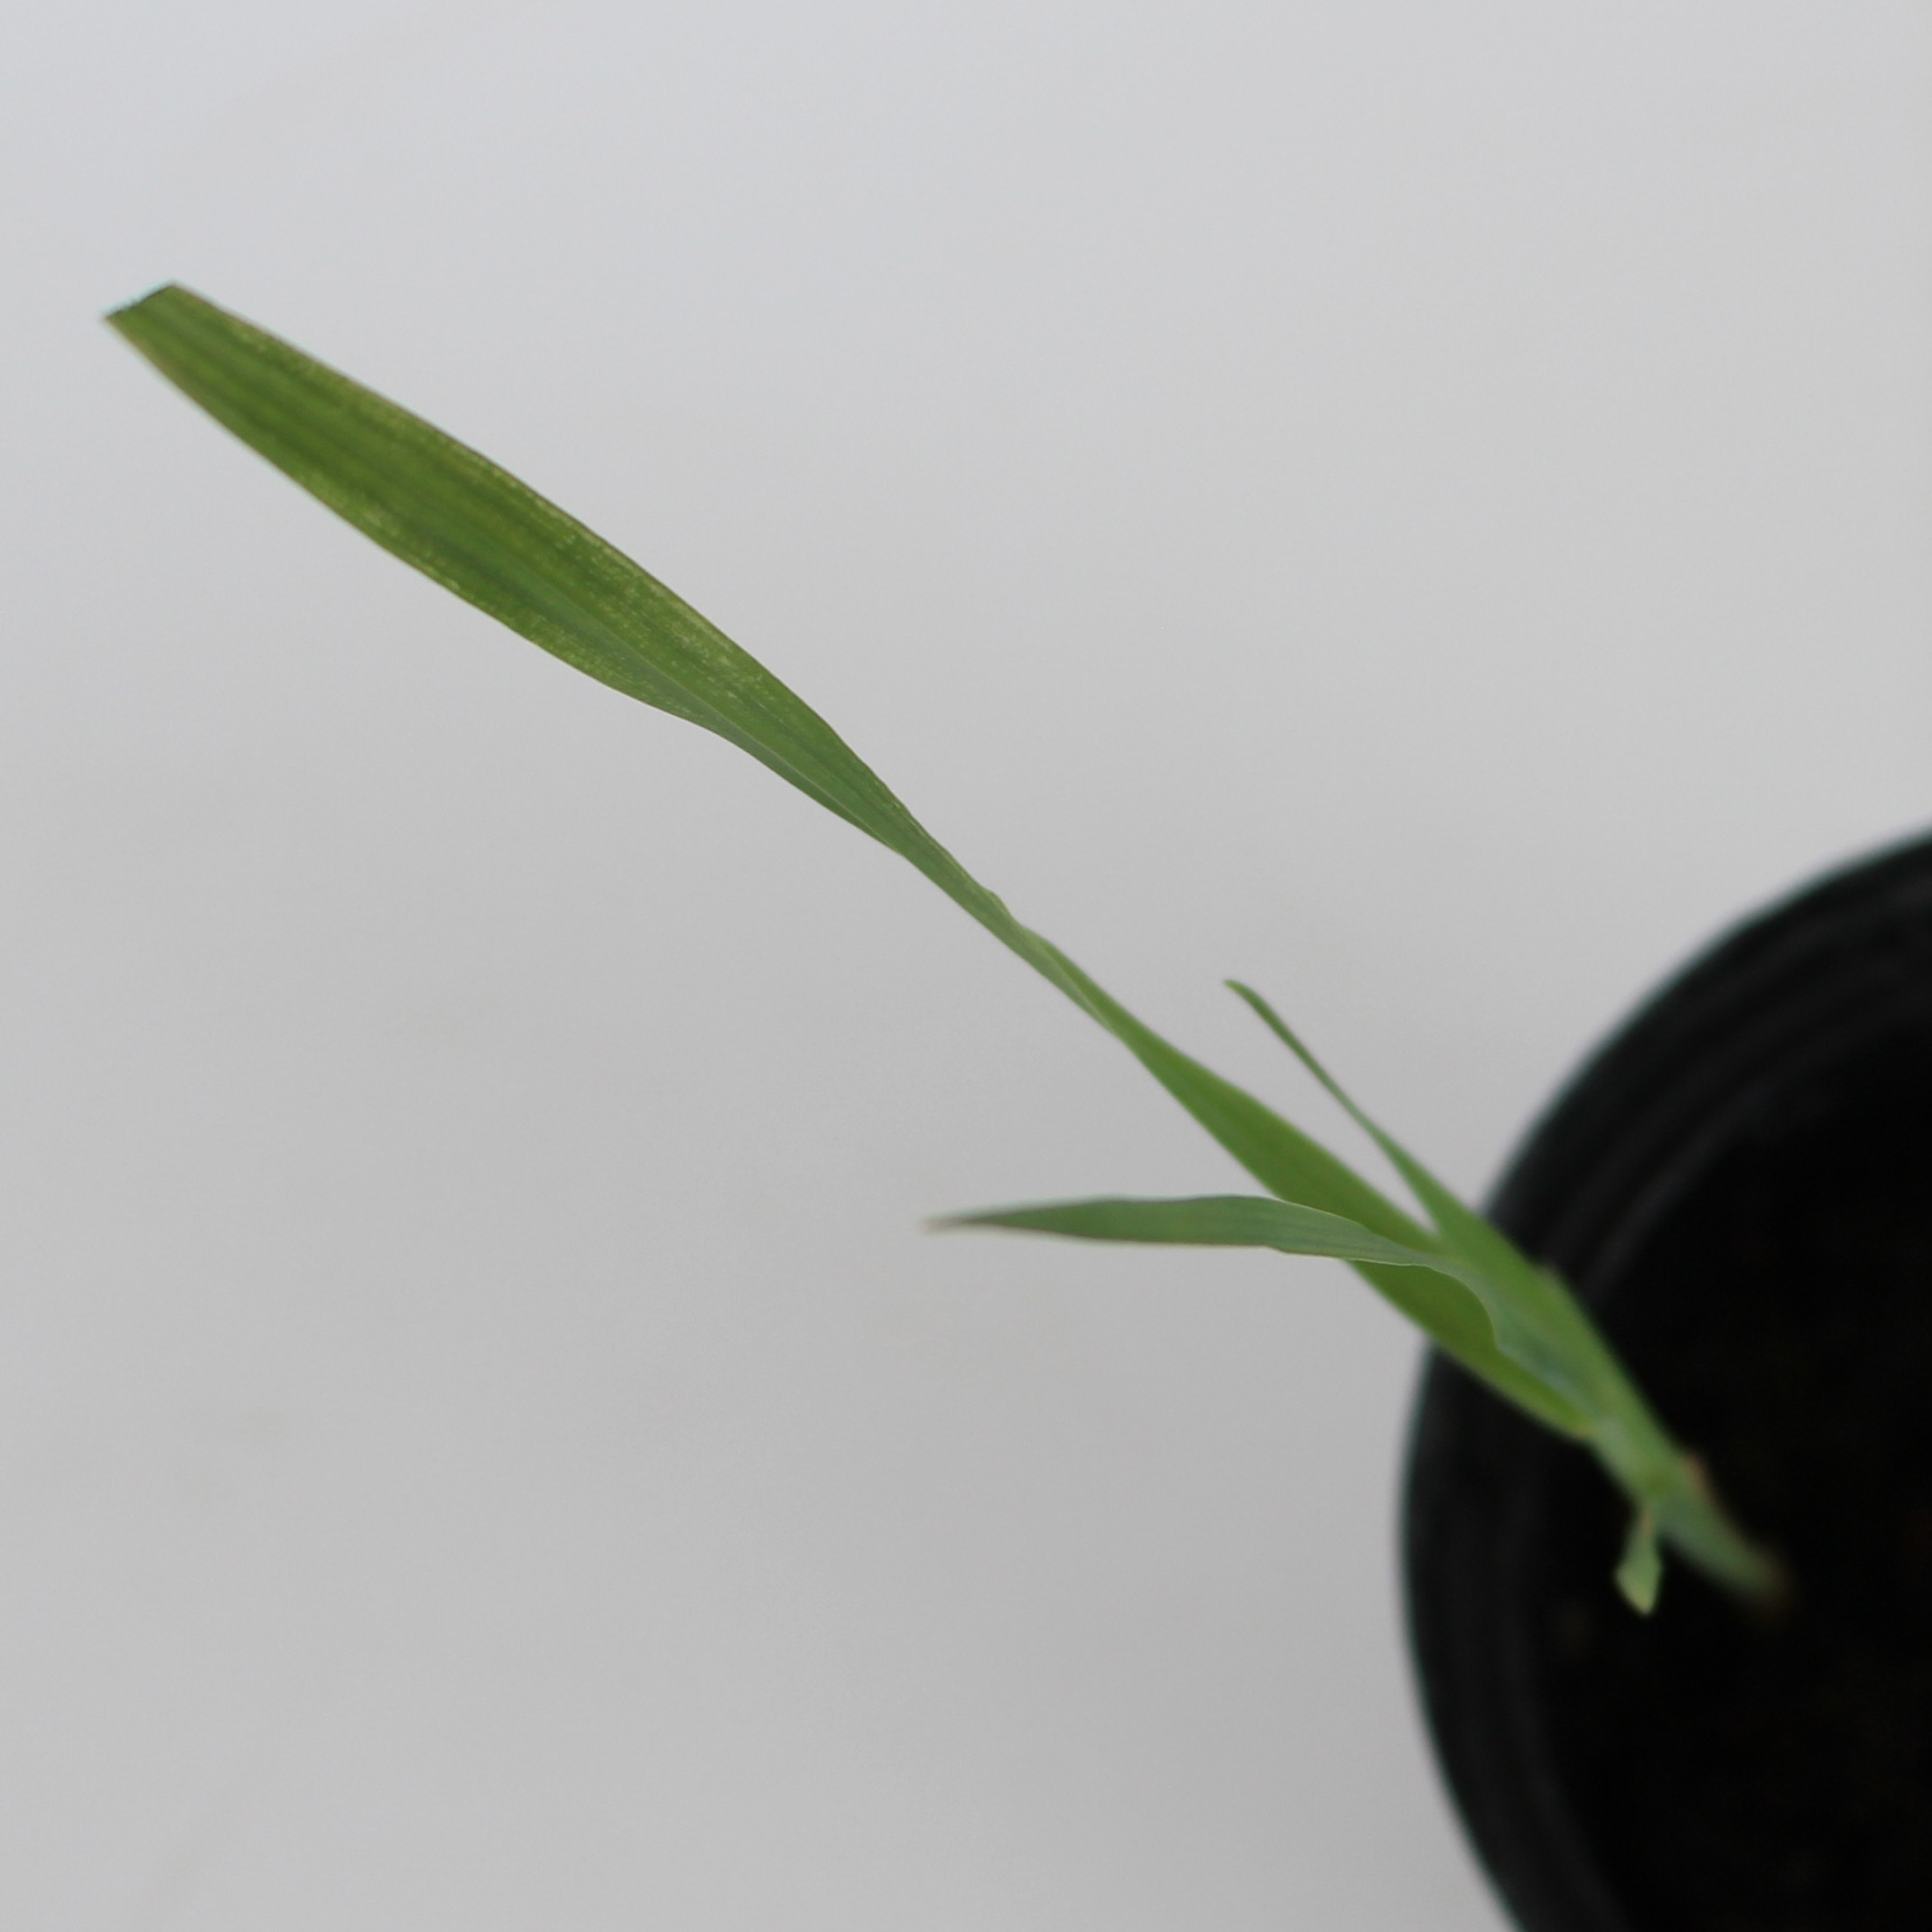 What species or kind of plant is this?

Avena sterilis
